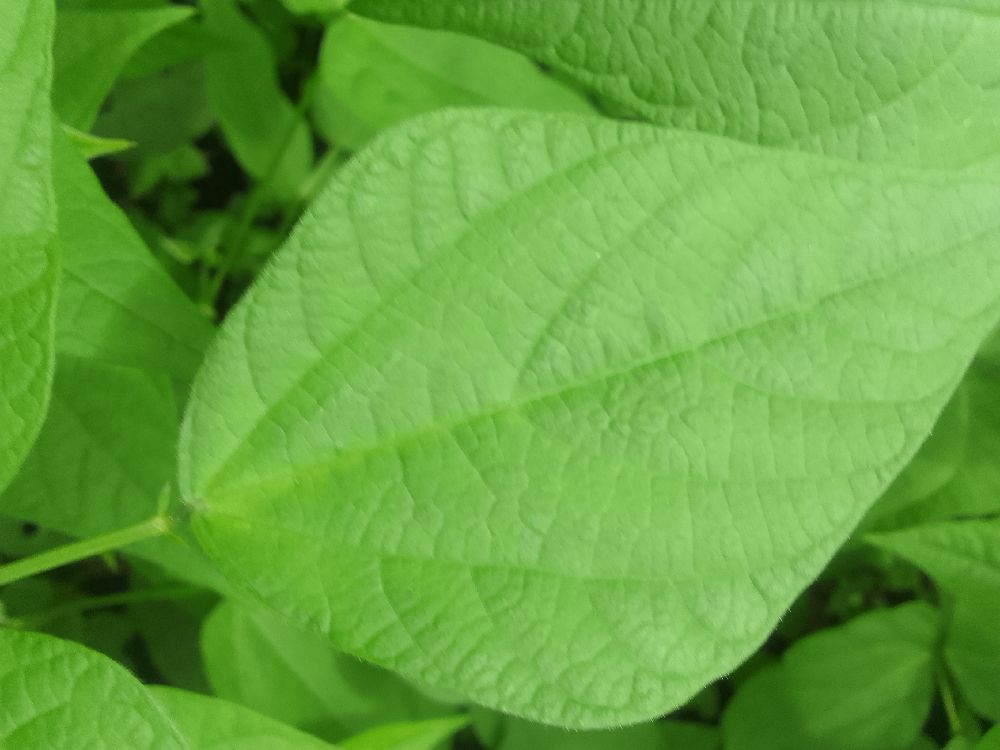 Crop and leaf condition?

common bean, healthy
